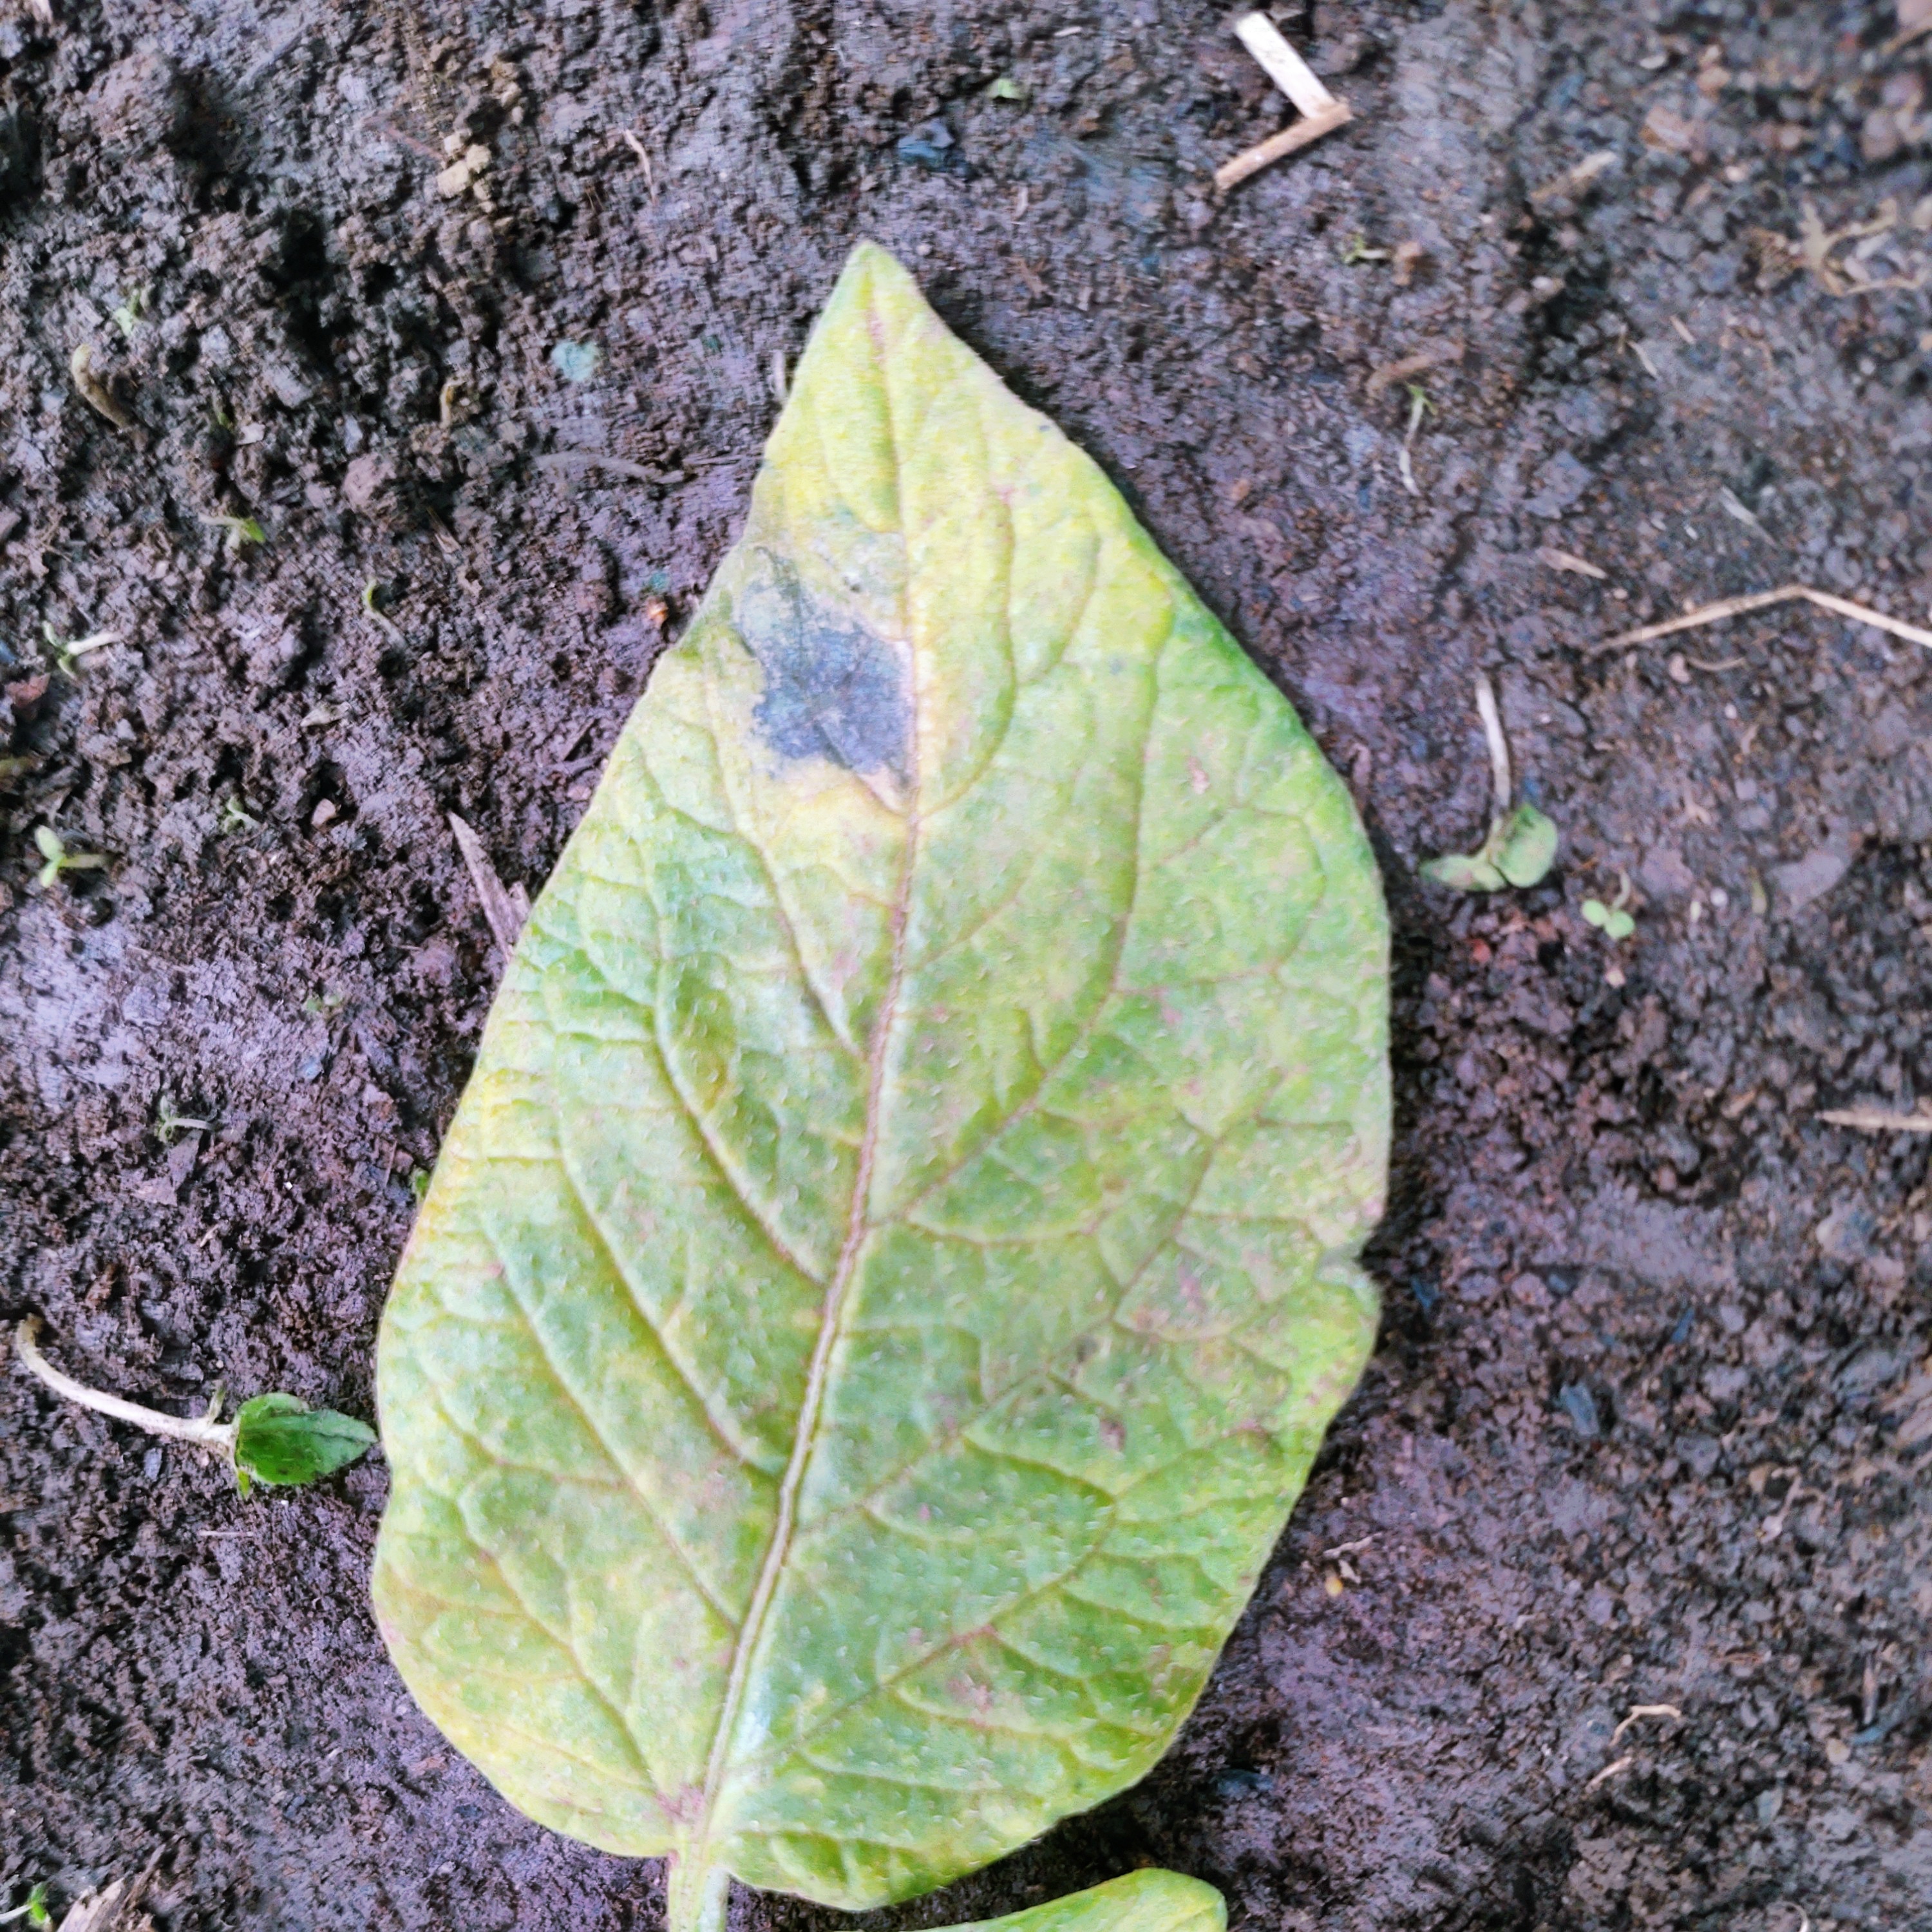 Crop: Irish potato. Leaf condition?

late blight
